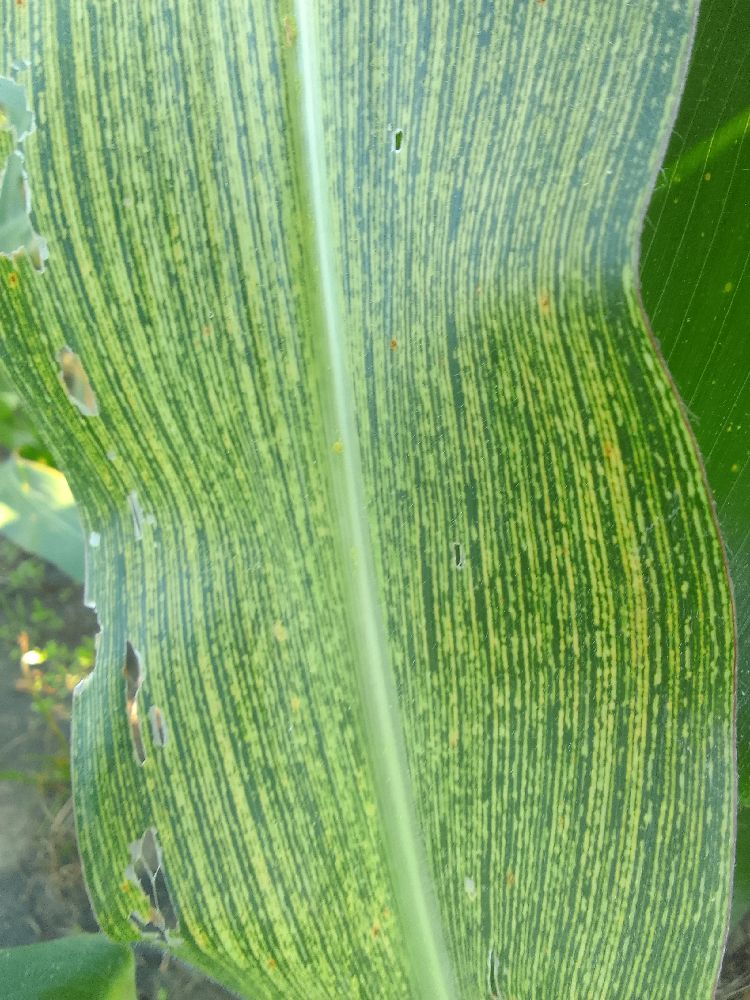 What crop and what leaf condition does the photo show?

maize, maize streak virus
